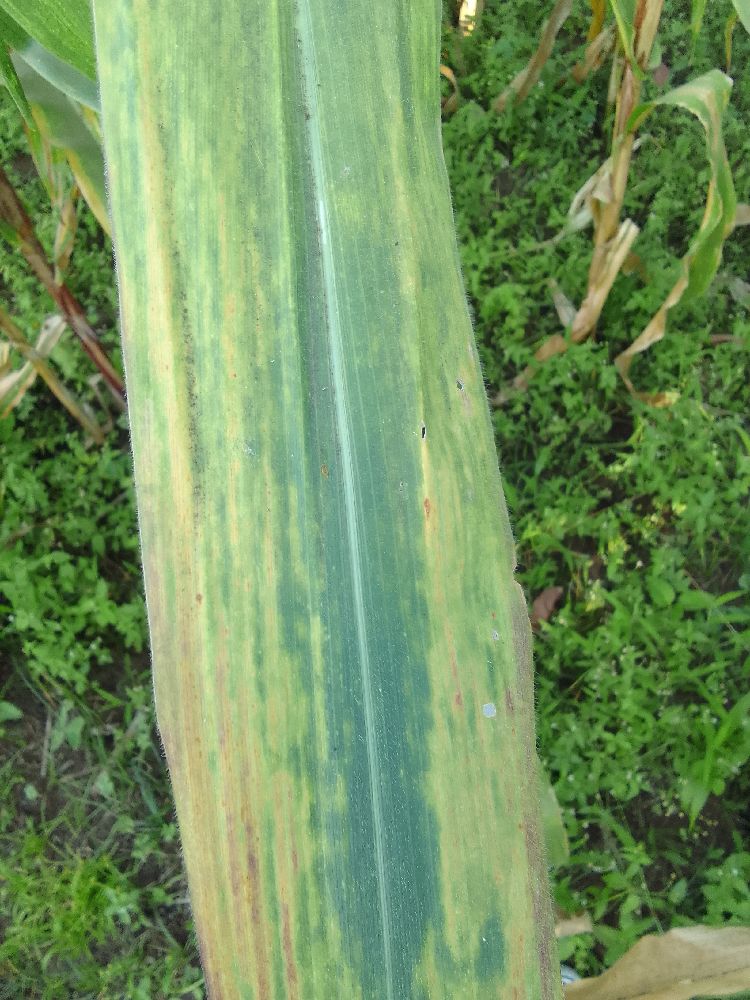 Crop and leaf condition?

maize, maize lethal necrosis
